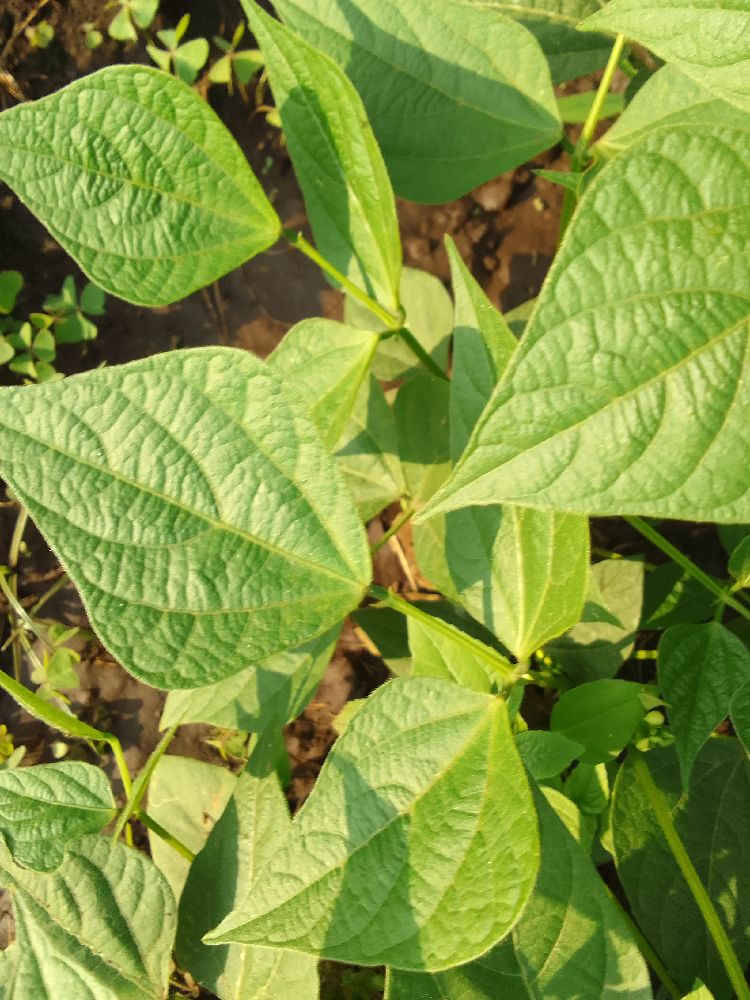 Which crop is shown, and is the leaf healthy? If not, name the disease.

common bean, healthy
